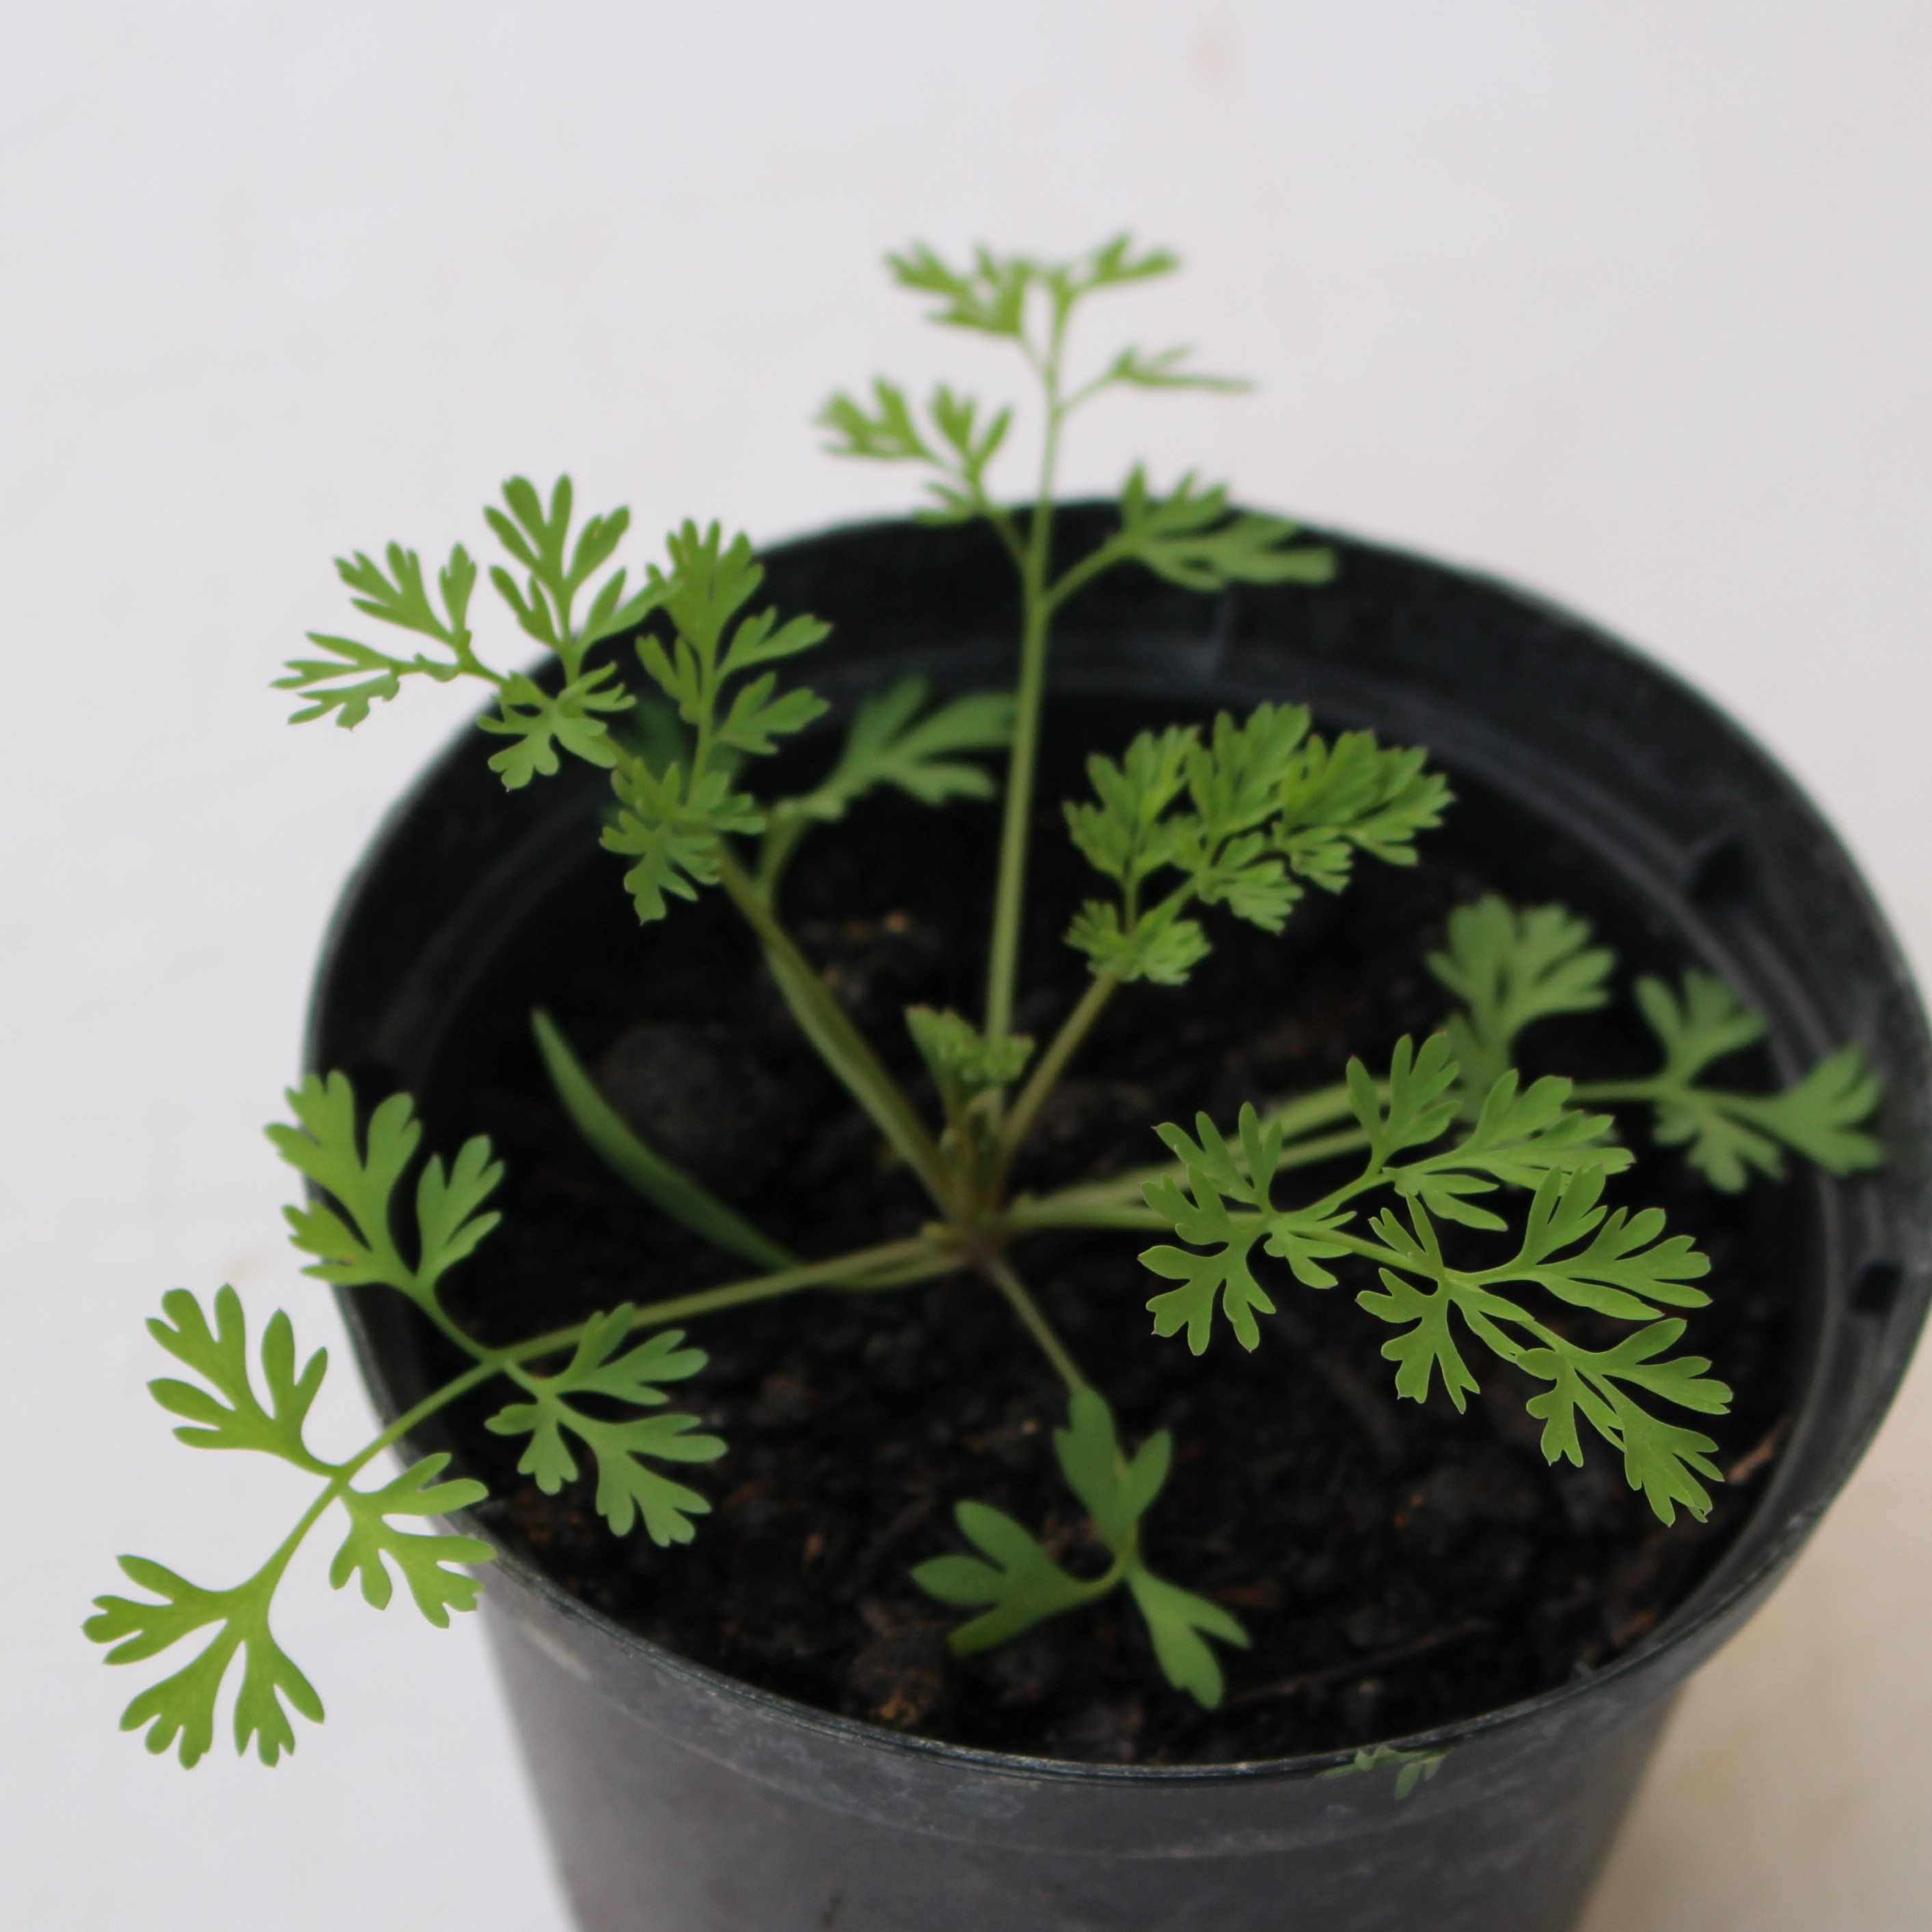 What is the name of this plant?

Fumaria officinalis
